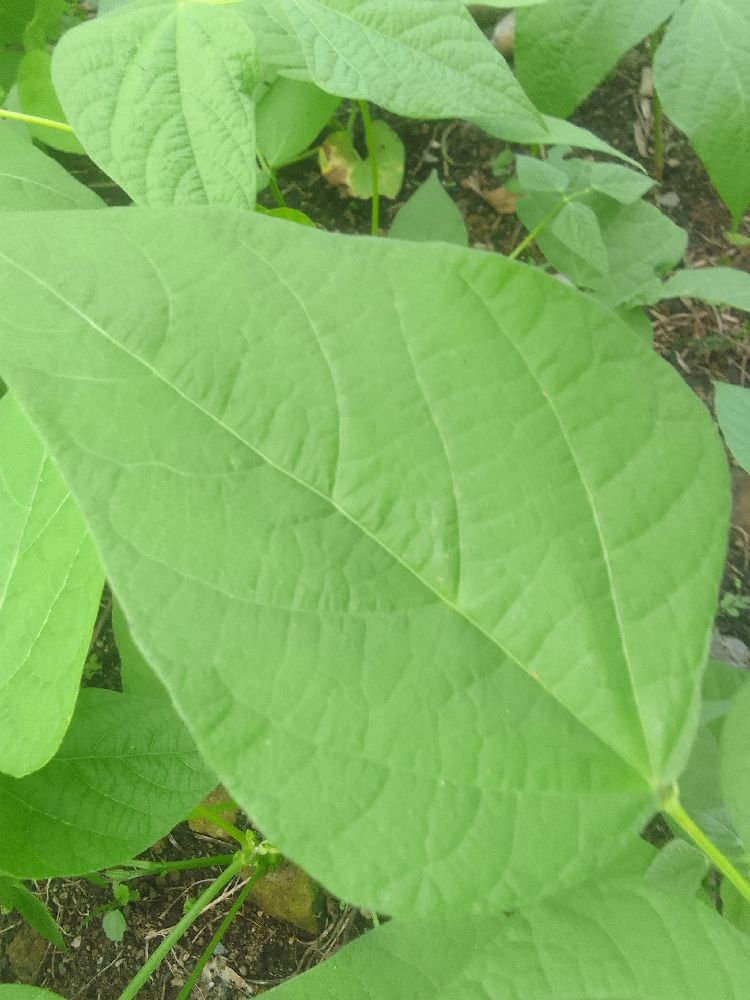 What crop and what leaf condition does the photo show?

common bean, healthy
